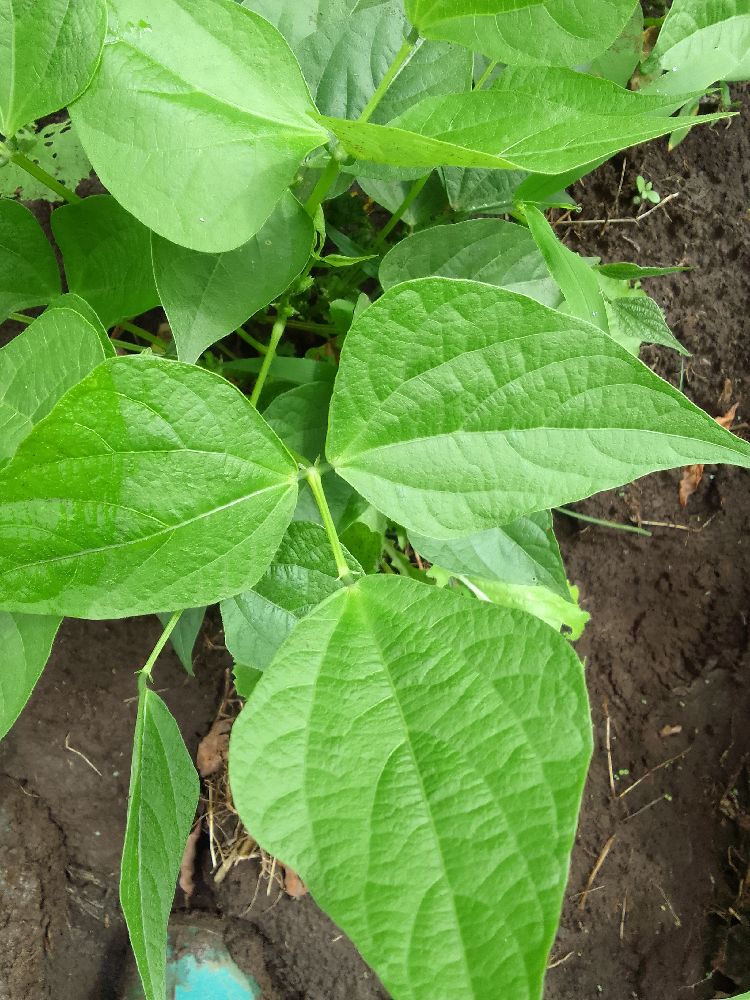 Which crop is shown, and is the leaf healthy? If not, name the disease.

common bean, healthy
